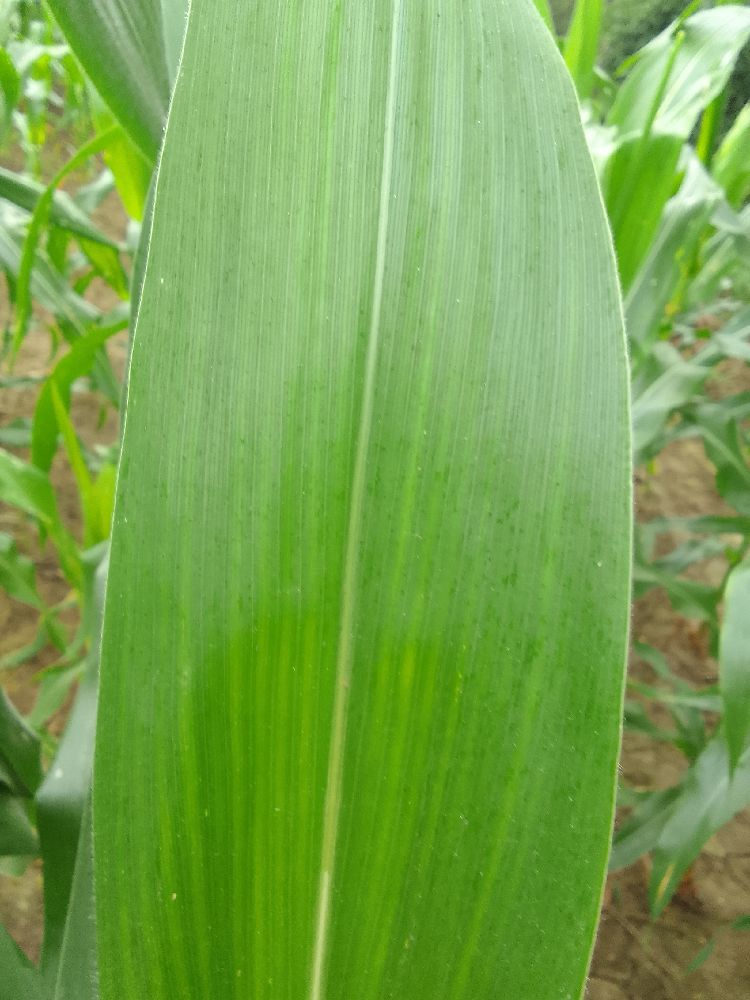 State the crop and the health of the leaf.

maize, healthy
